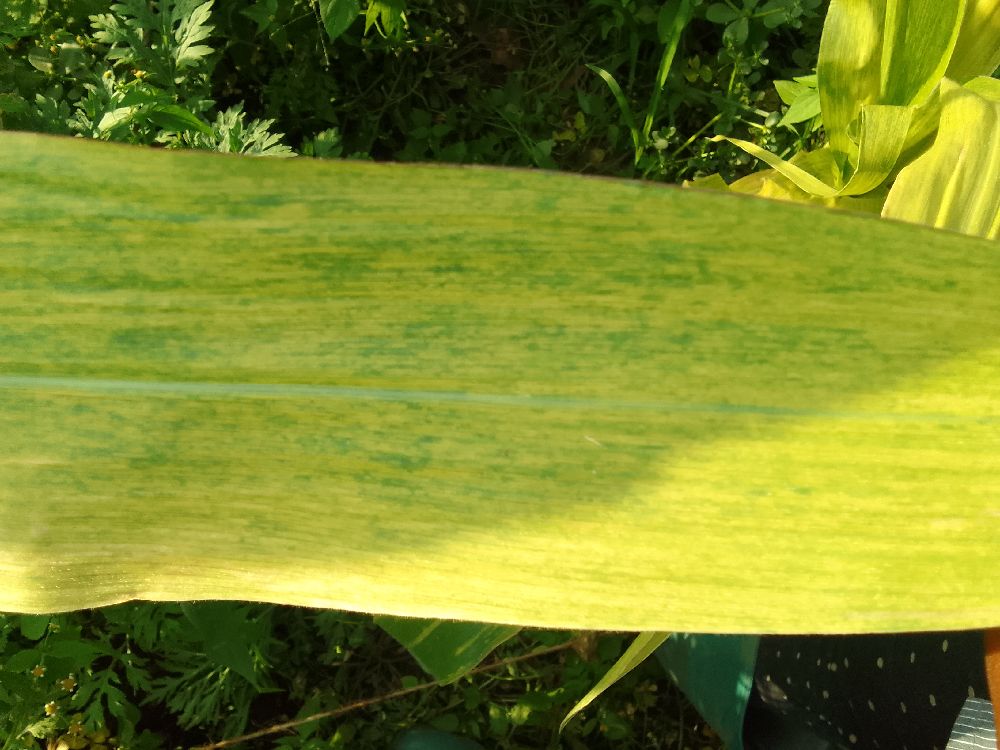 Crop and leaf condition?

maize, maize lethal necrosis
